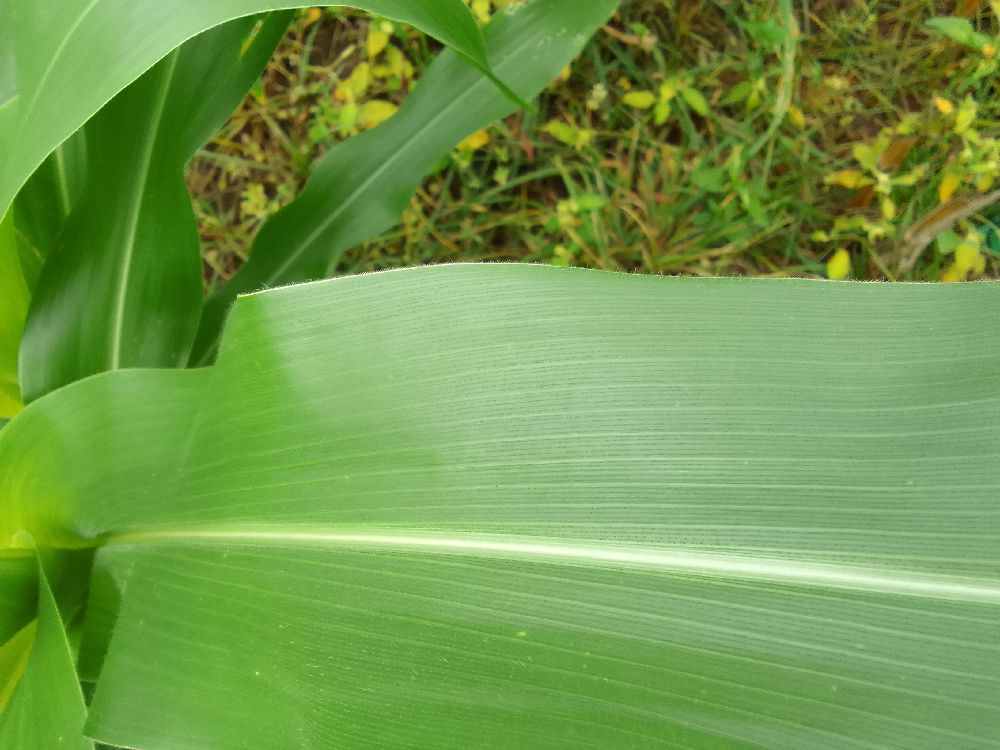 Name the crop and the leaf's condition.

maize, healthy
